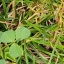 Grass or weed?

unstructured weed
